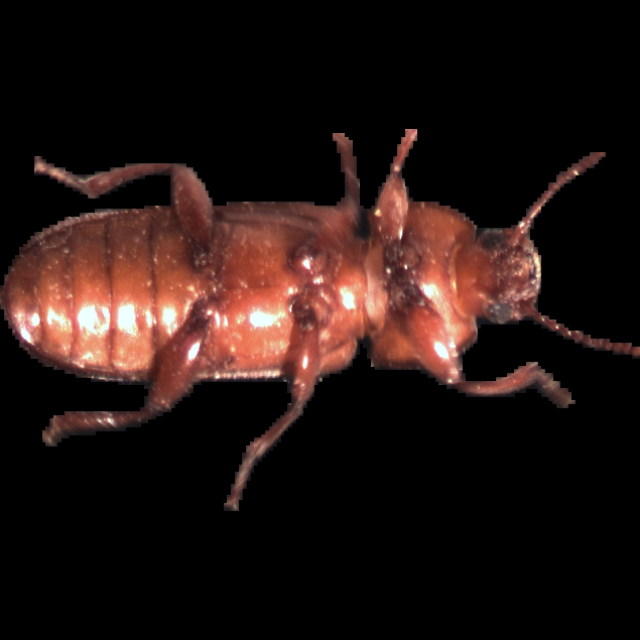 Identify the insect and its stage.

mealworm beetle
